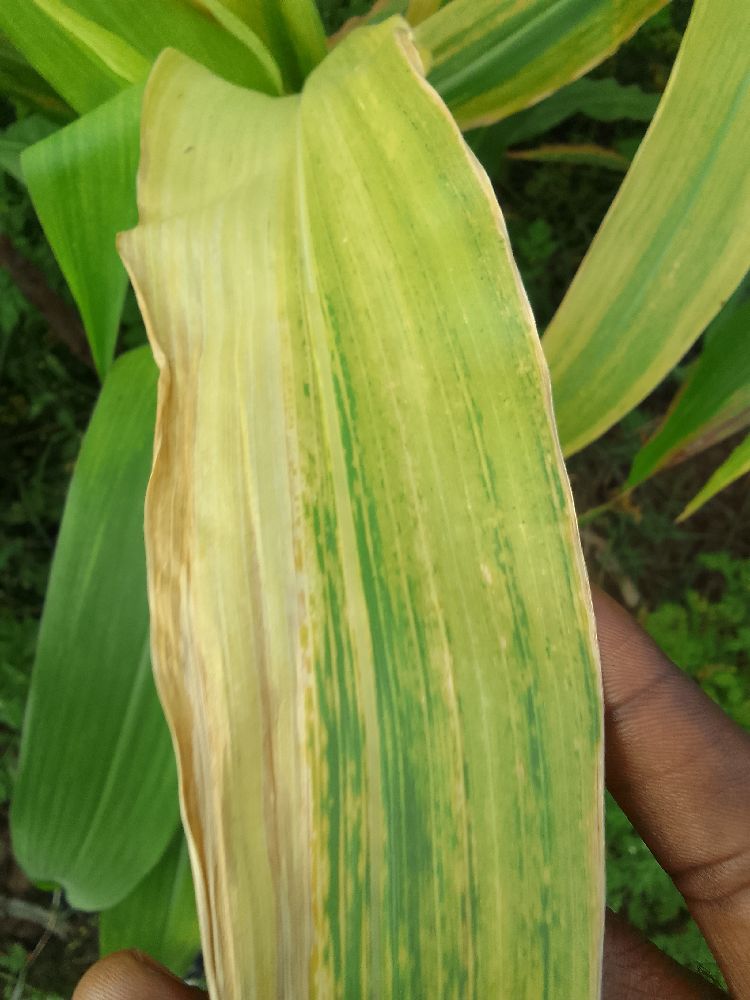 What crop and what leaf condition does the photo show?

maize, maize lethal necrosis
